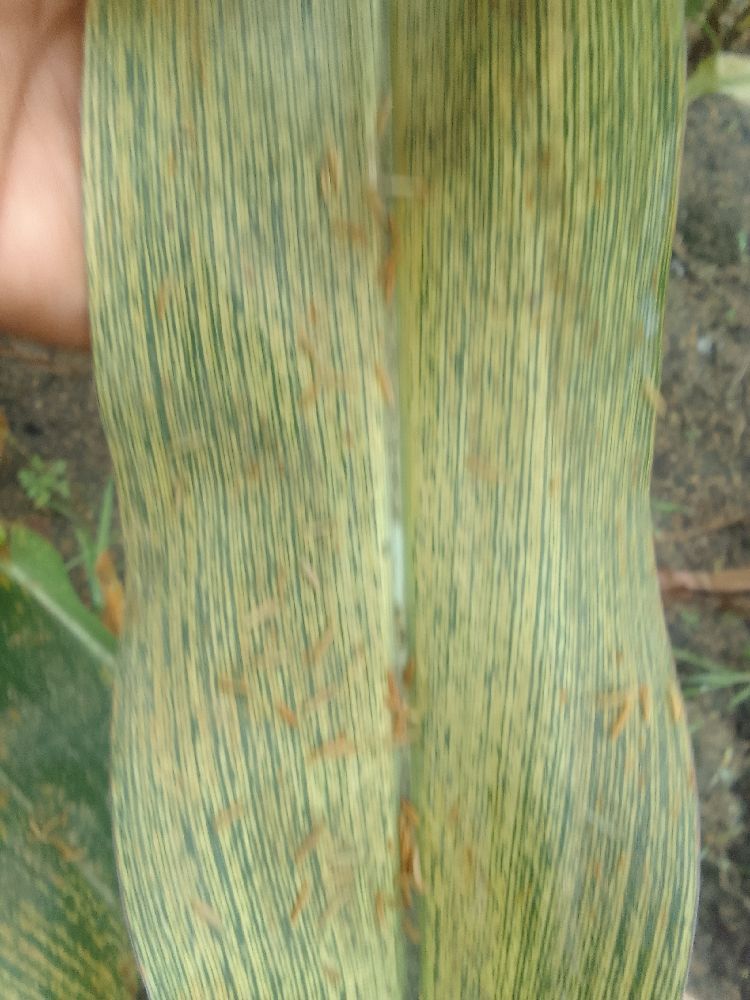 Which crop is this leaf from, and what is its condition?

maize, maize streak virus
